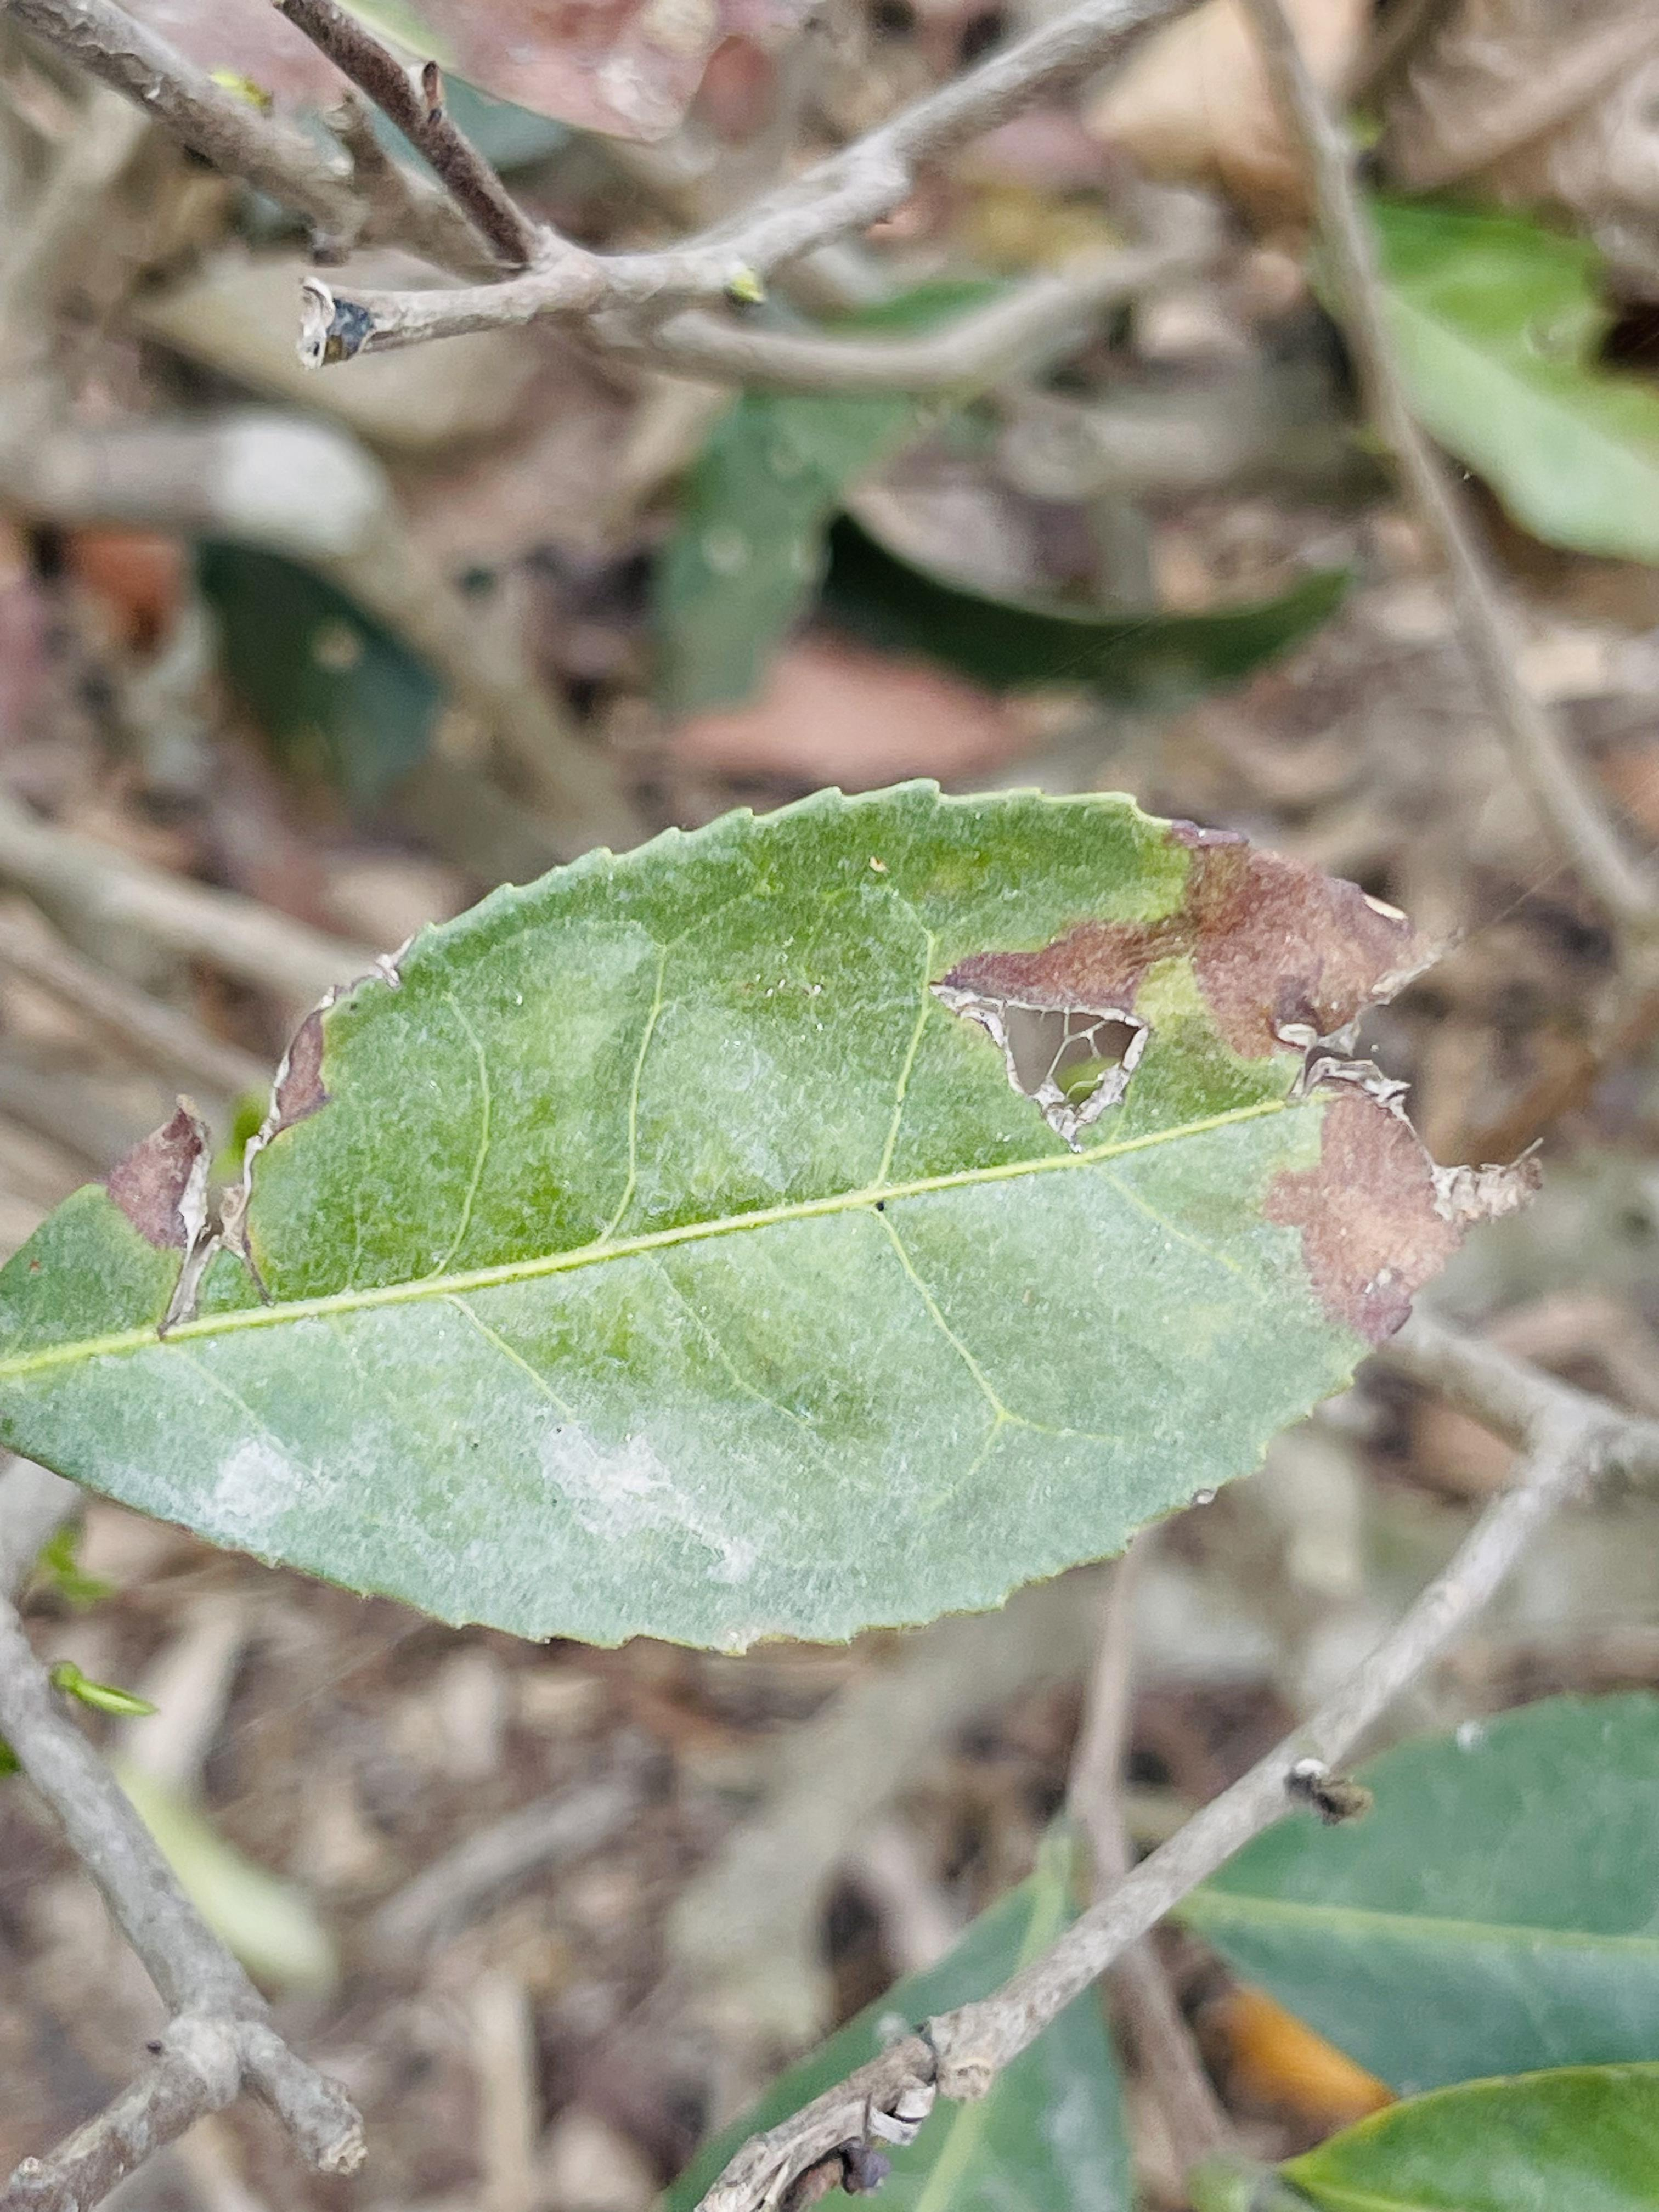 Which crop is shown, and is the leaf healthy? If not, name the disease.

tea, blight
